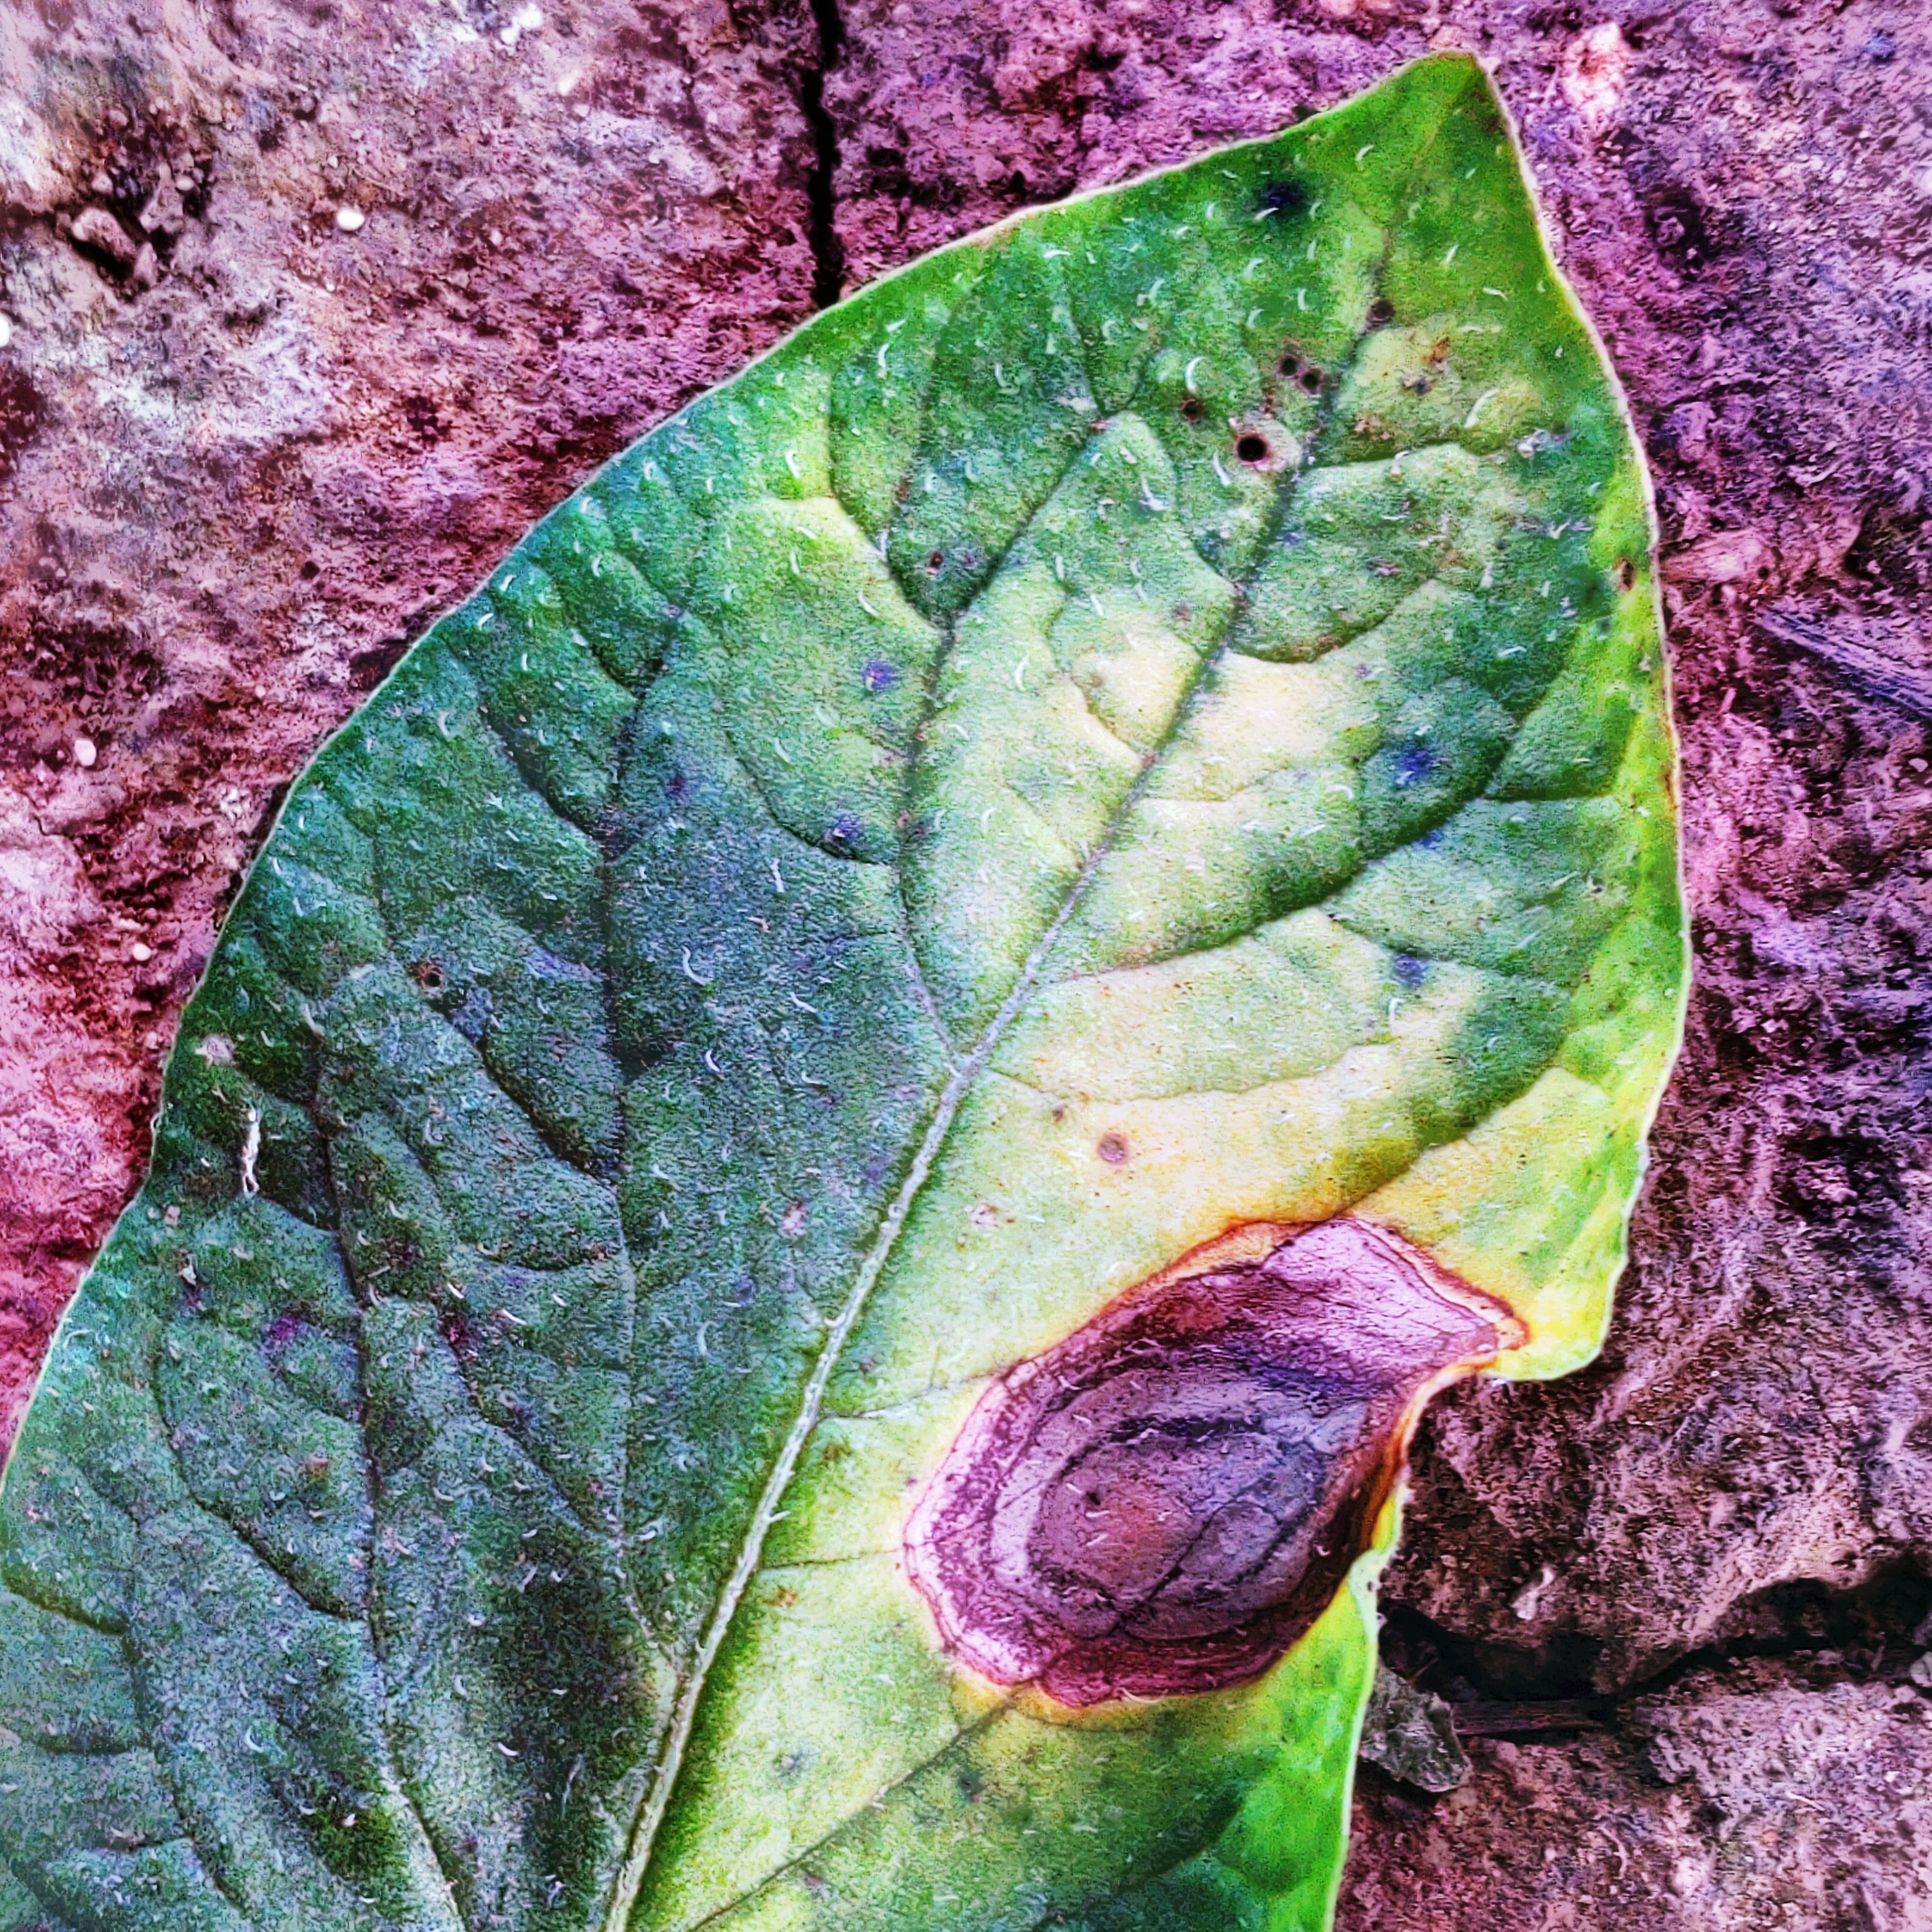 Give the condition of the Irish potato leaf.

late blight
